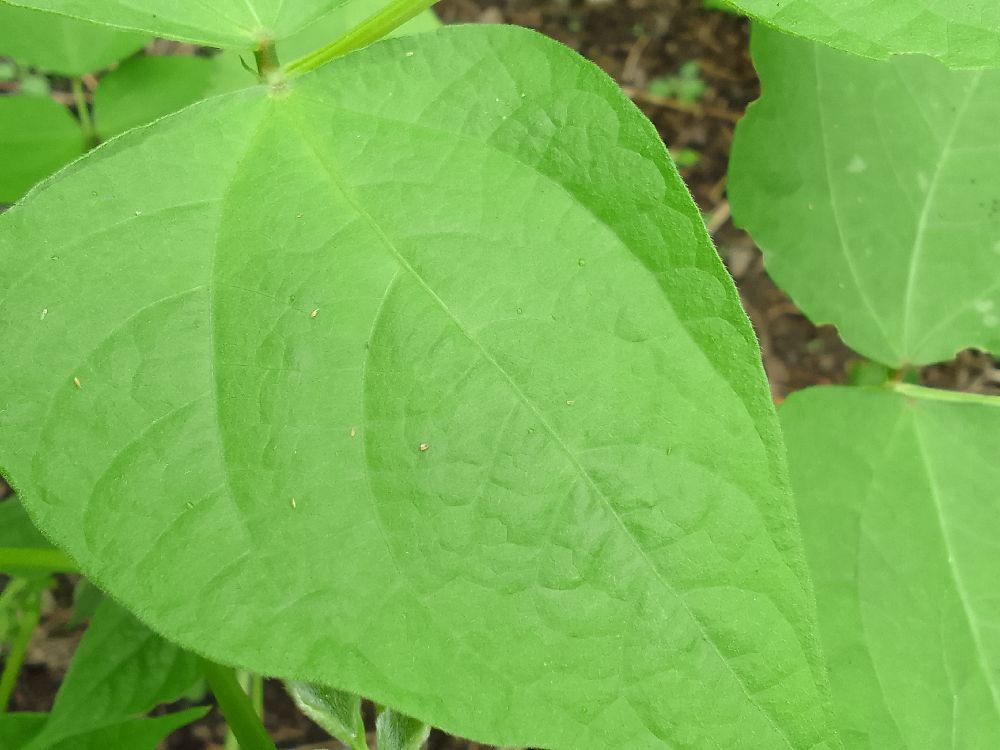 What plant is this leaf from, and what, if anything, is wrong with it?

common bean, healthy
